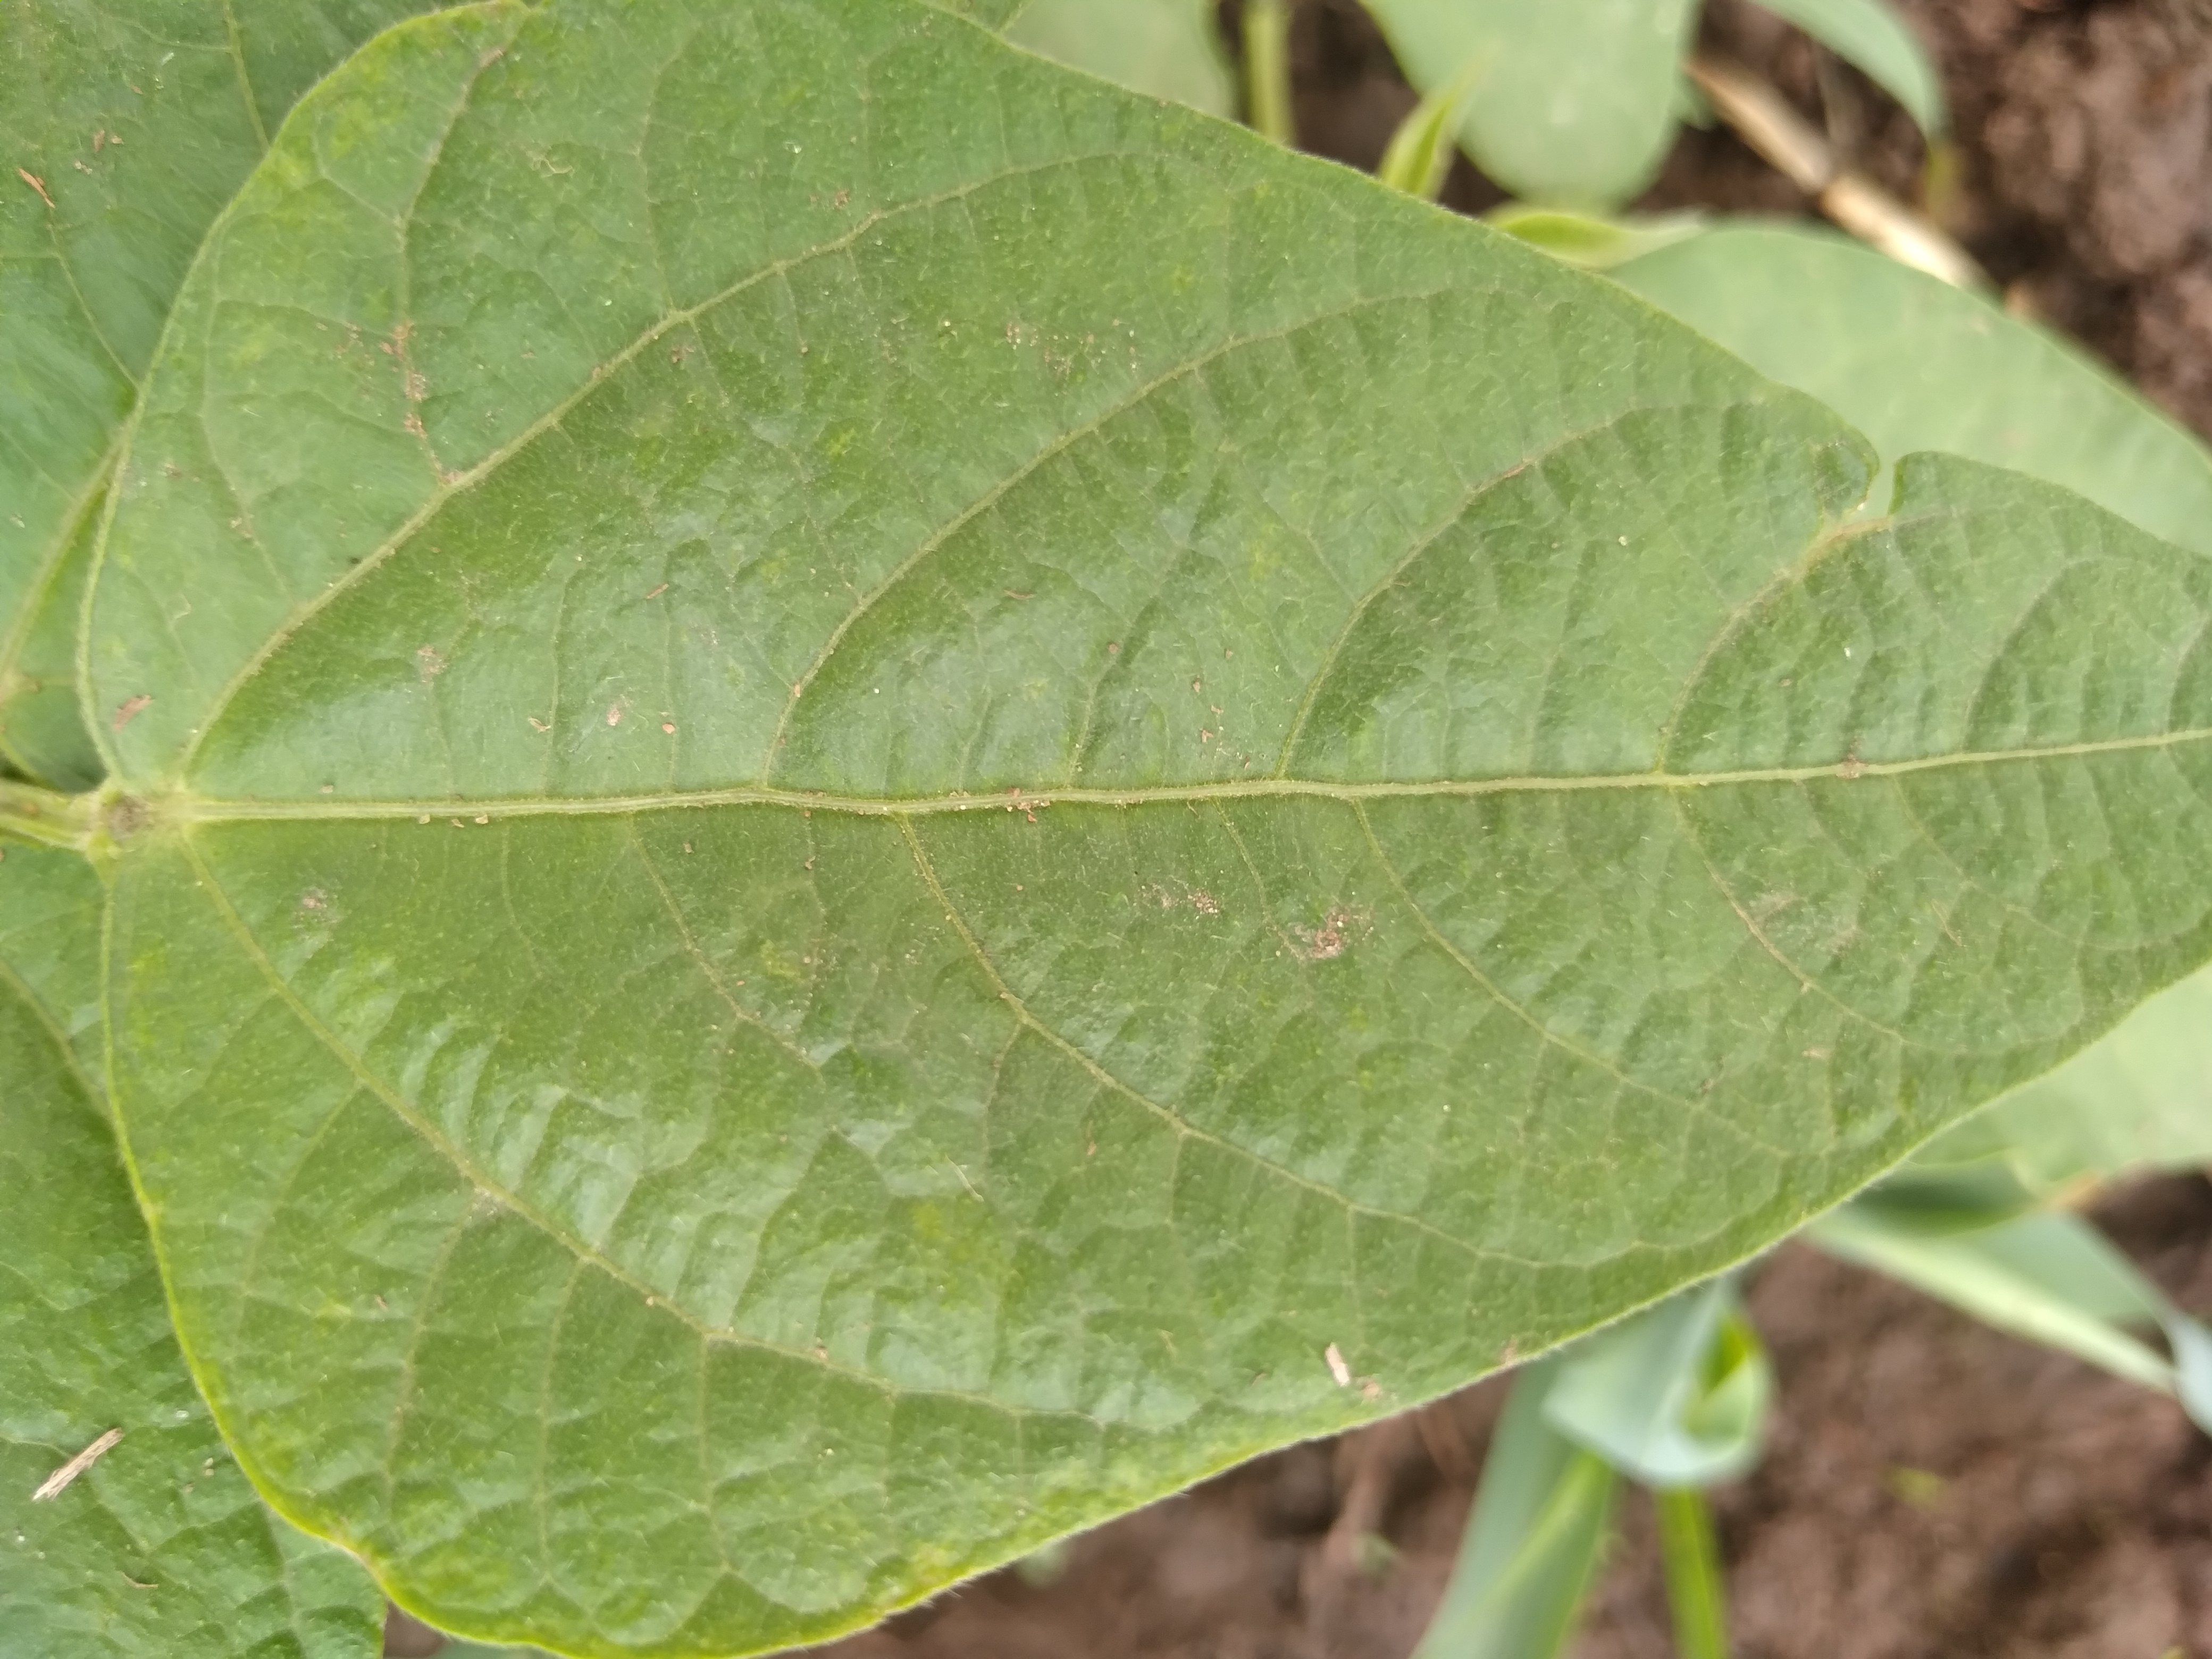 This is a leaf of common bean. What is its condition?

healthy
